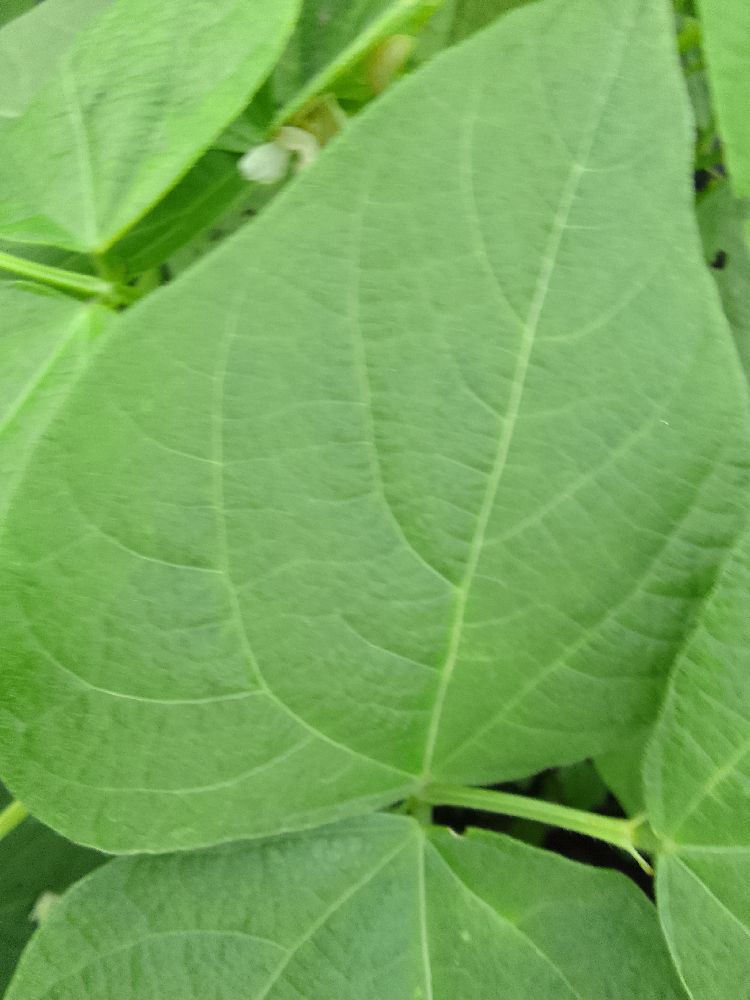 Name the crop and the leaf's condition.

common bean, healthy
